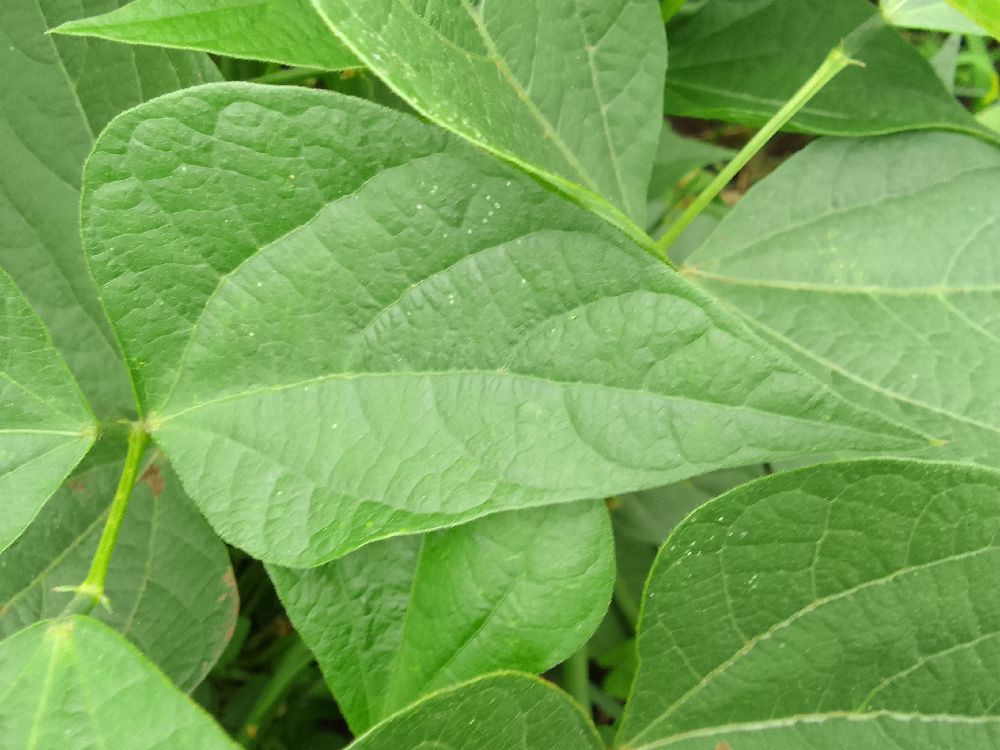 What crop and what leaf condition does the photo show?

common bean, healthy
